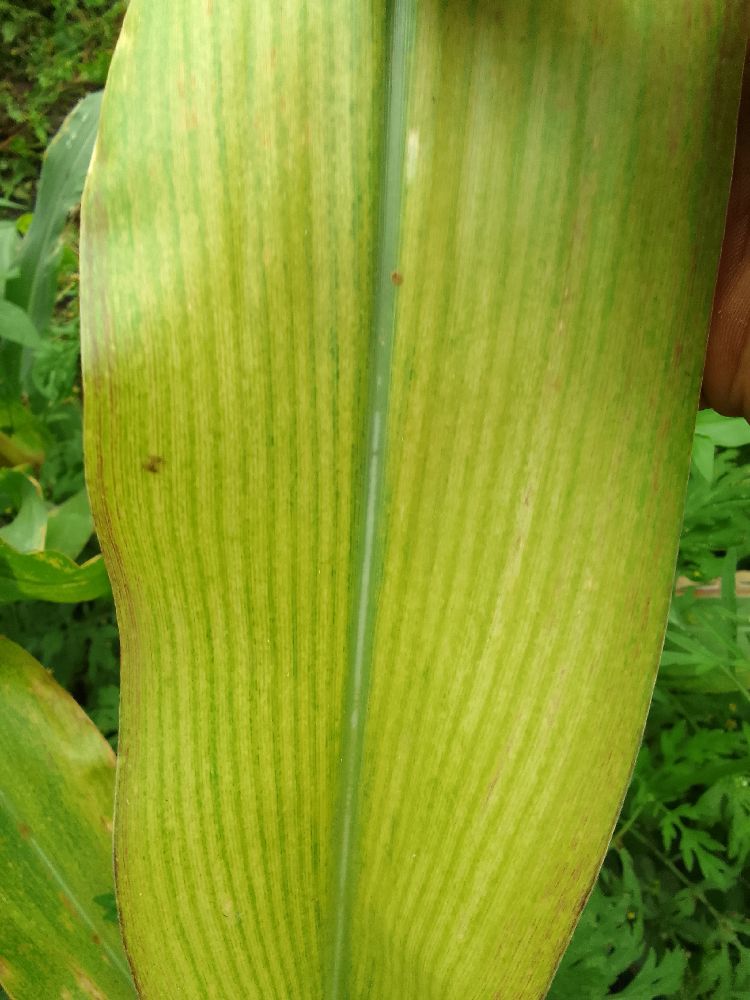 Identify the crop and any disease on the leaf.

maize, maize lethal necrosis
